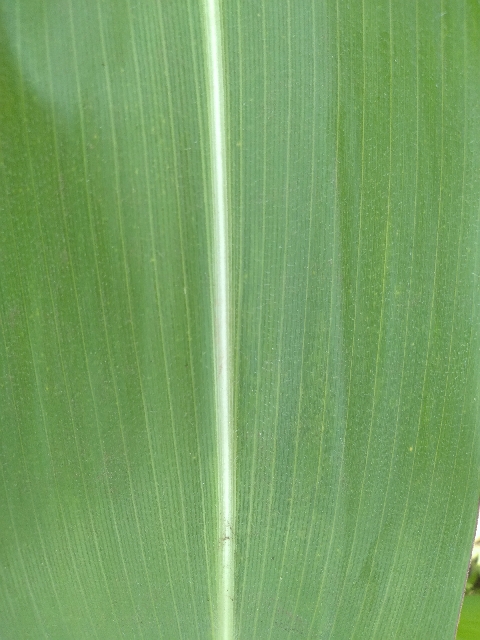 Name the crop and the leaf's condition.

maize, healthy
